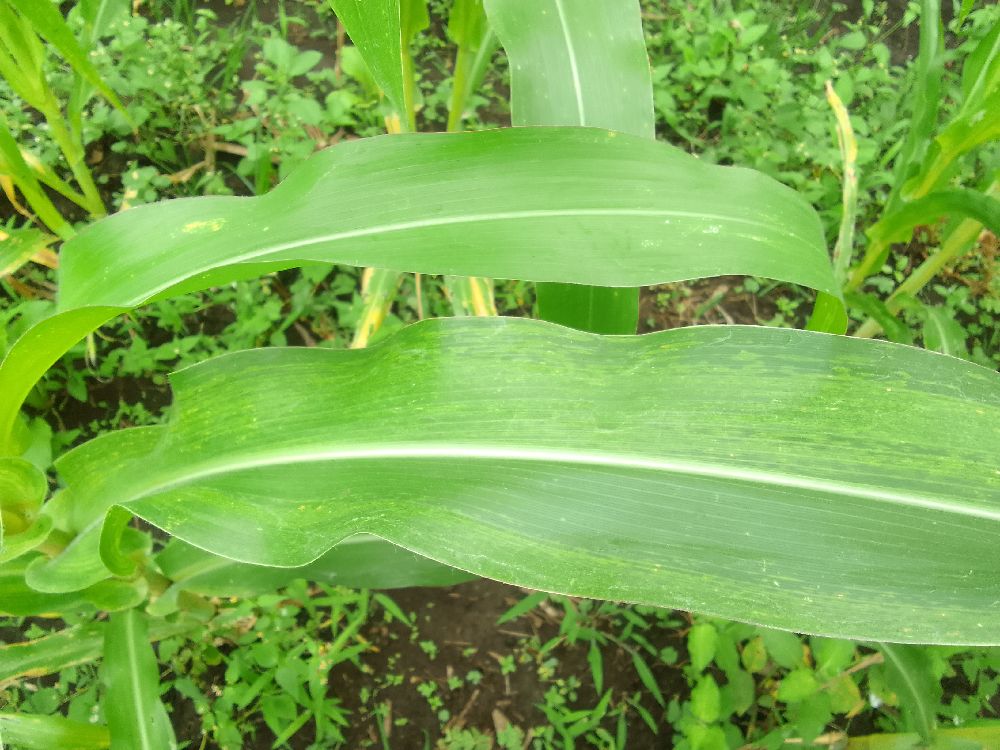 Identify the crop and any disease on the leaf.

maize, maize lethal necrosis
